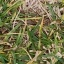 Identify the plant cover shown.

grass
